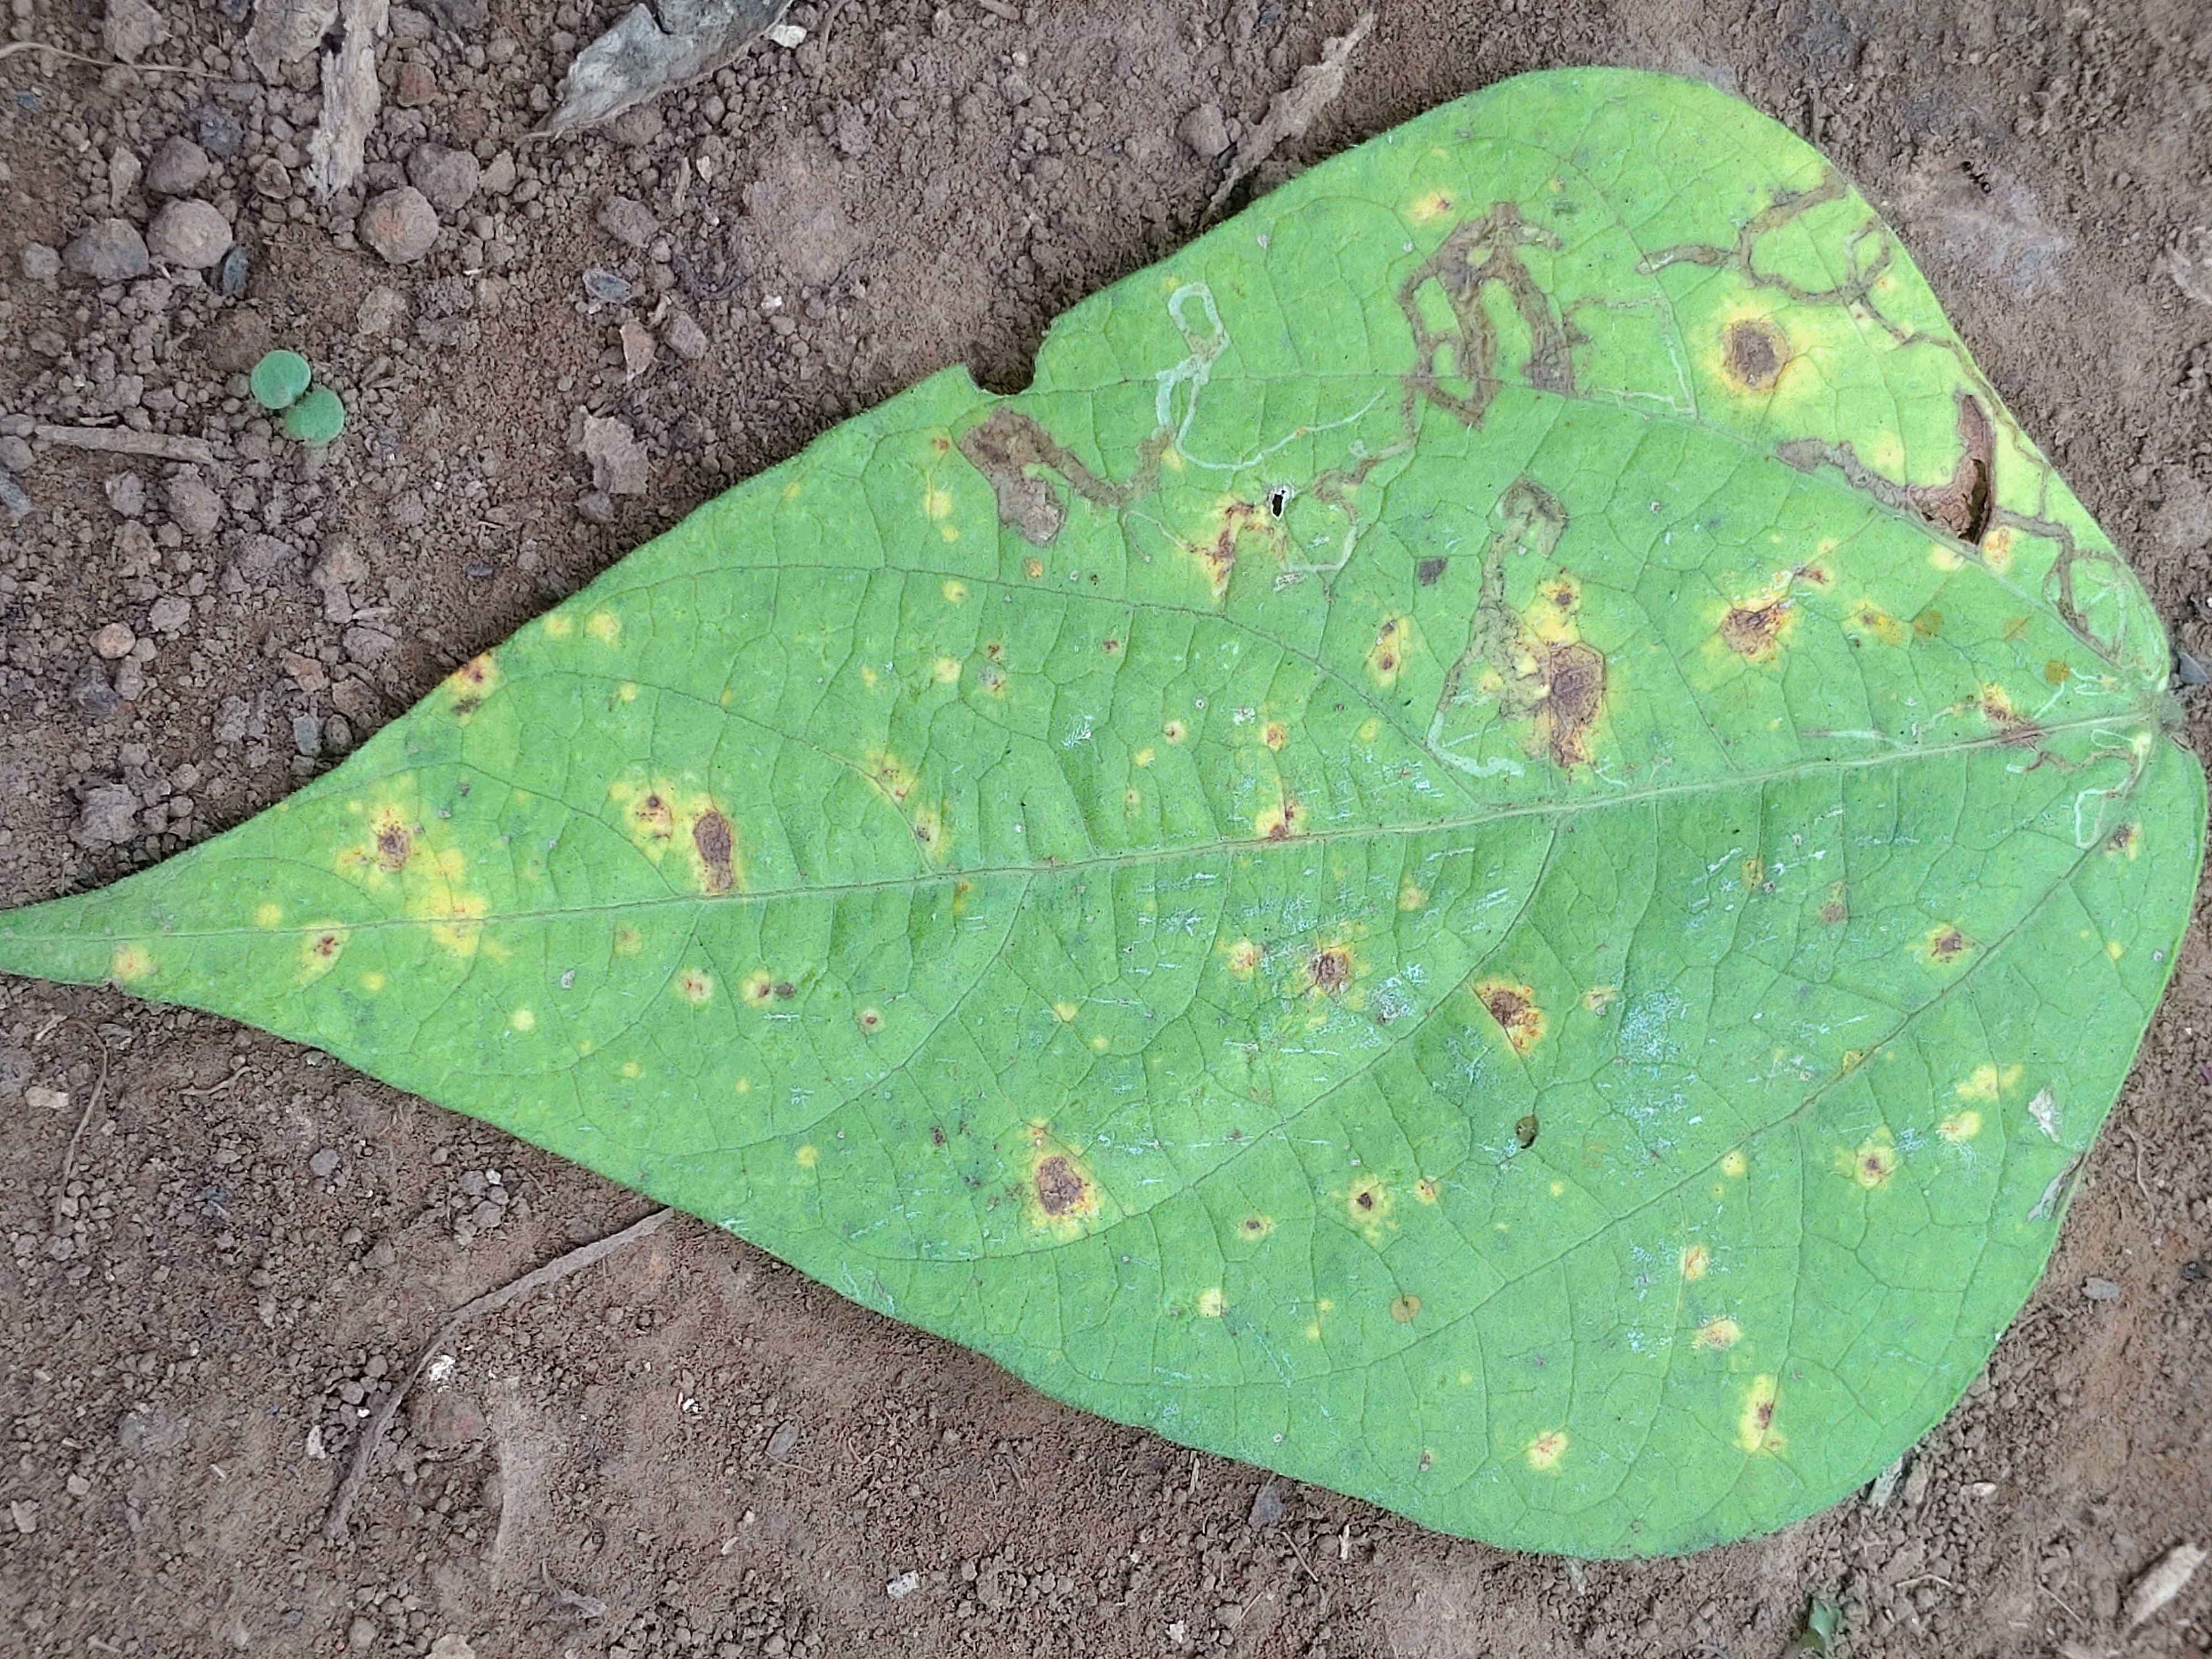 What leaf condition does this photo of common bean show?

rust
